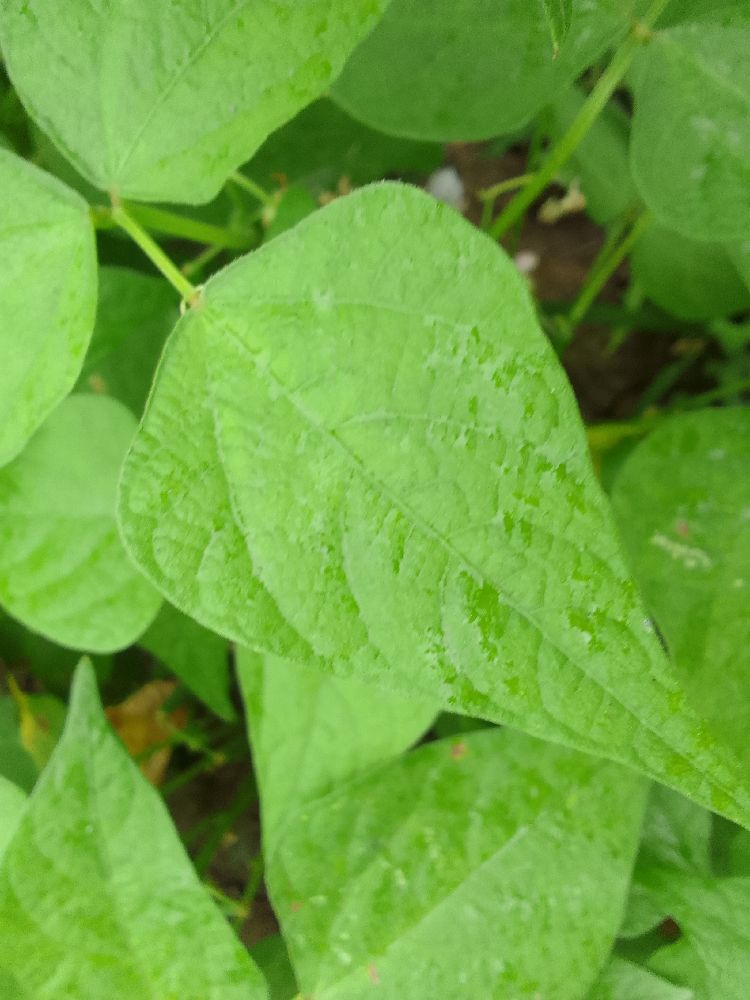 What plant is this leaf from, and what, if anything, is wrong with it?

common bean, healthy
